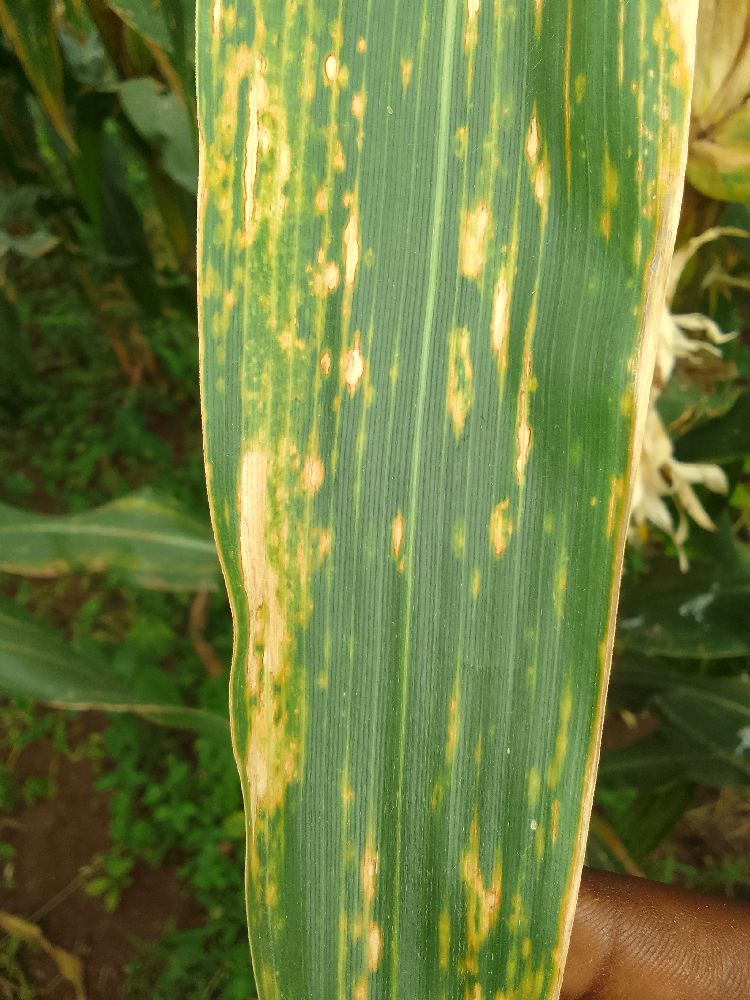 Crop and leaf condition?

maize, maize lethal necrosis
